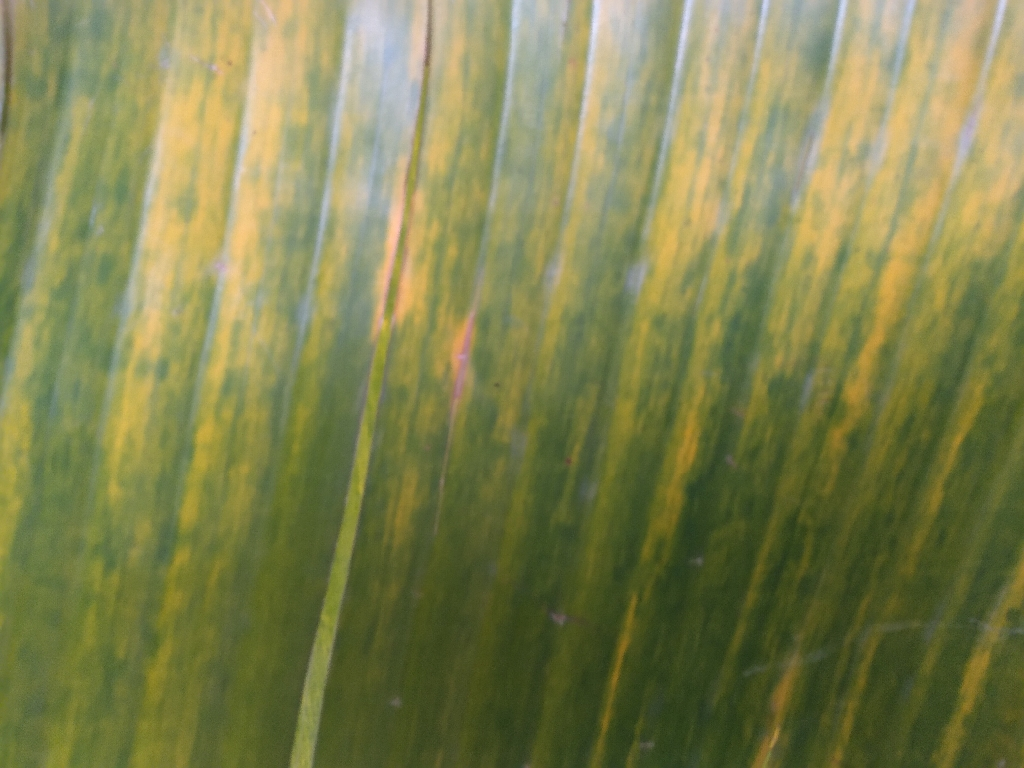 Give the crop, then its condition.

banana, fusarium wilt race 1
